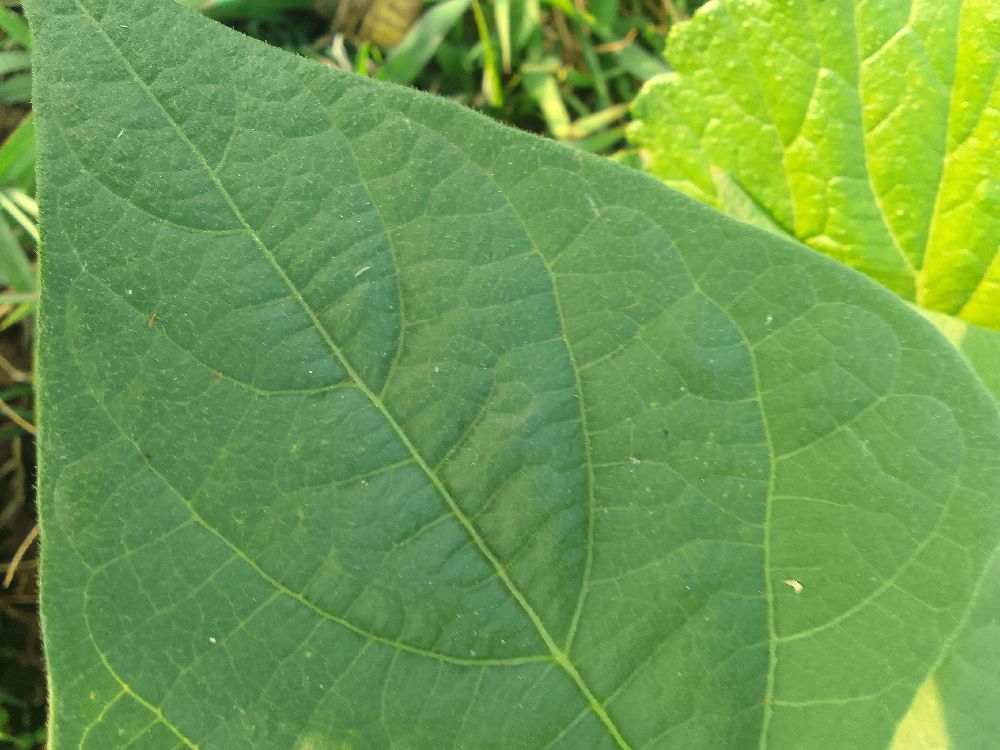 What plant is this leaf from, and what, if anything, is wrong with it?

common bean, healthy
